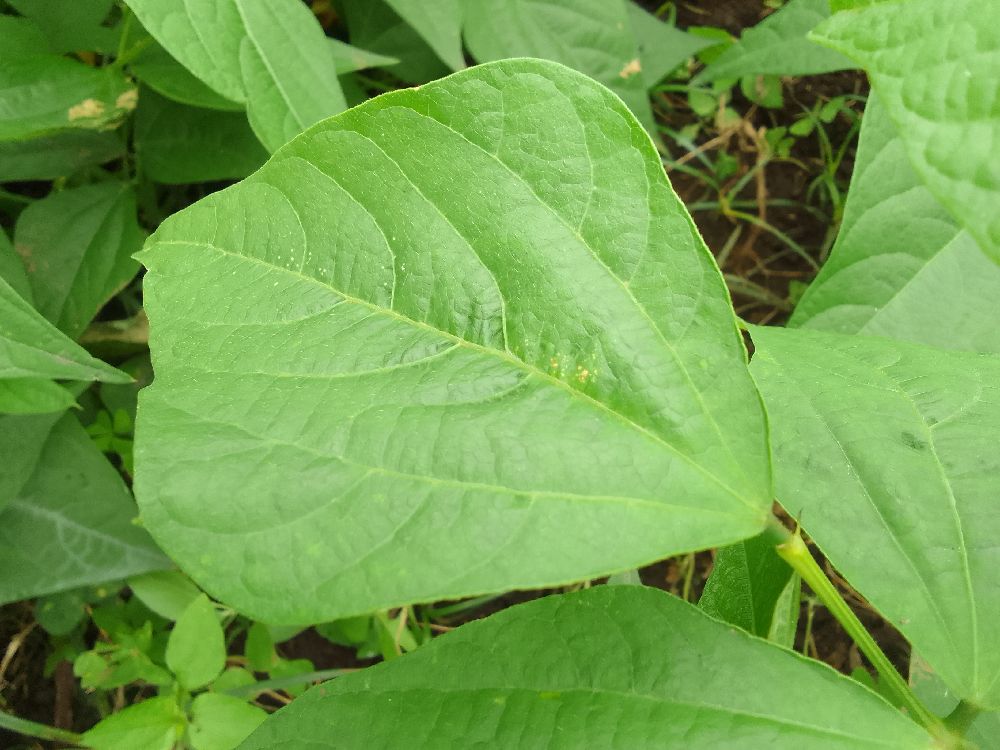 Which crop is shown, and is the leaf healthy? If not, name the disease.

common bean, healthy
